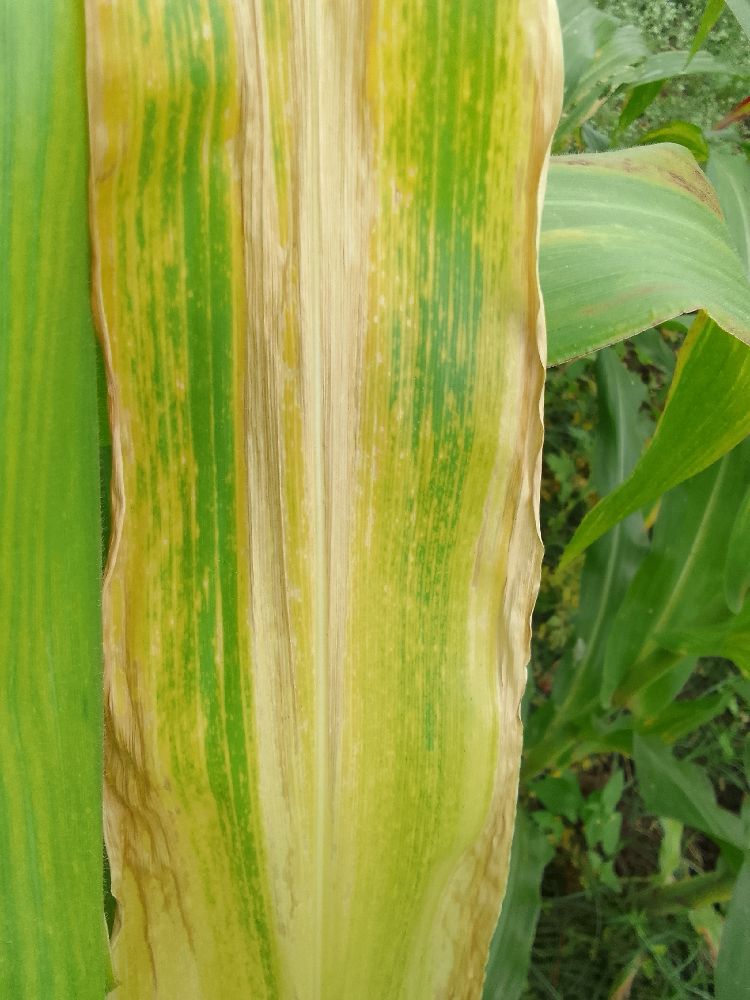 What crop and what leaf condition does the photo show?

maize, maize lethal necrosis
